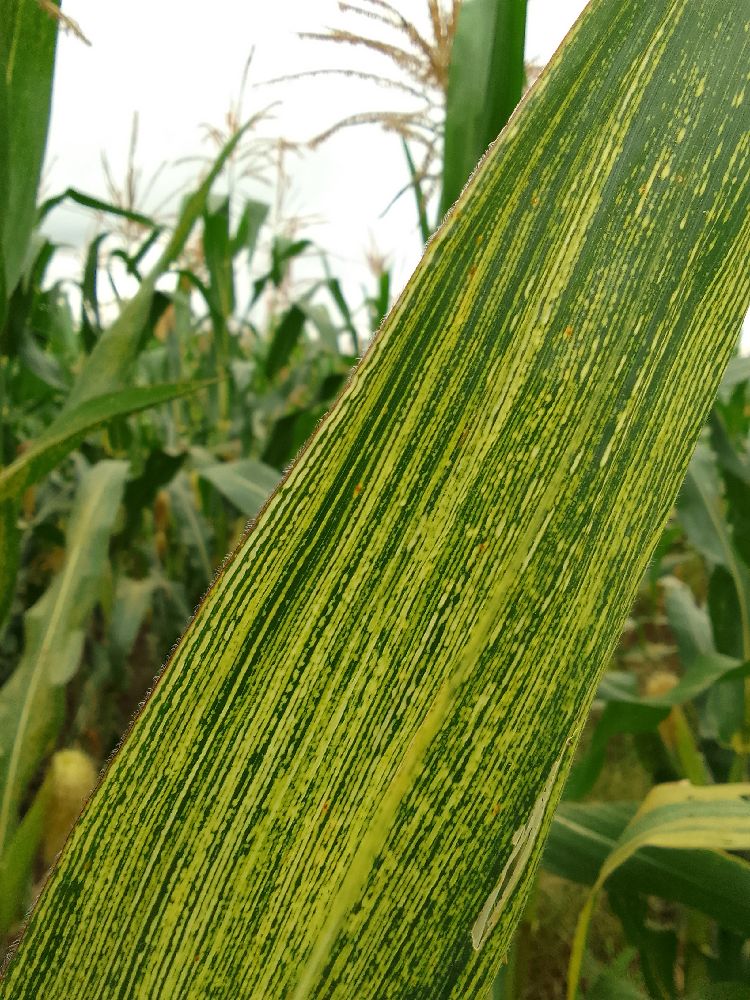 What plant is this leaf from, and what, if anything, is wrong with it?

maize, maize streak virus
